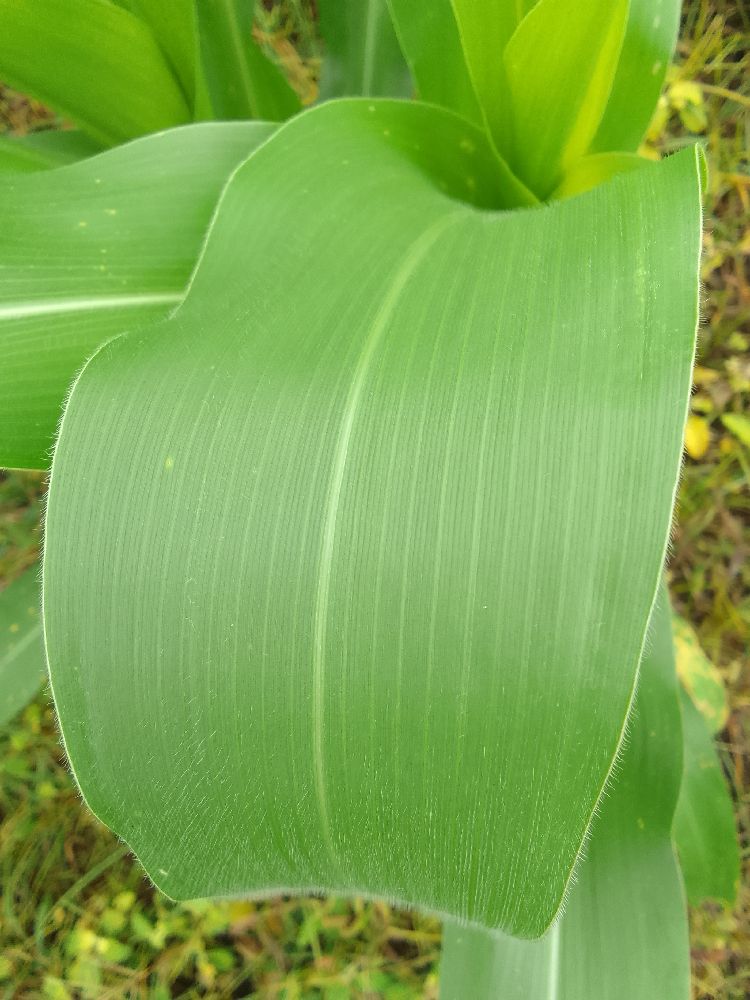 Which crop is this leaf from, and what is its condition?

maize, healthy
